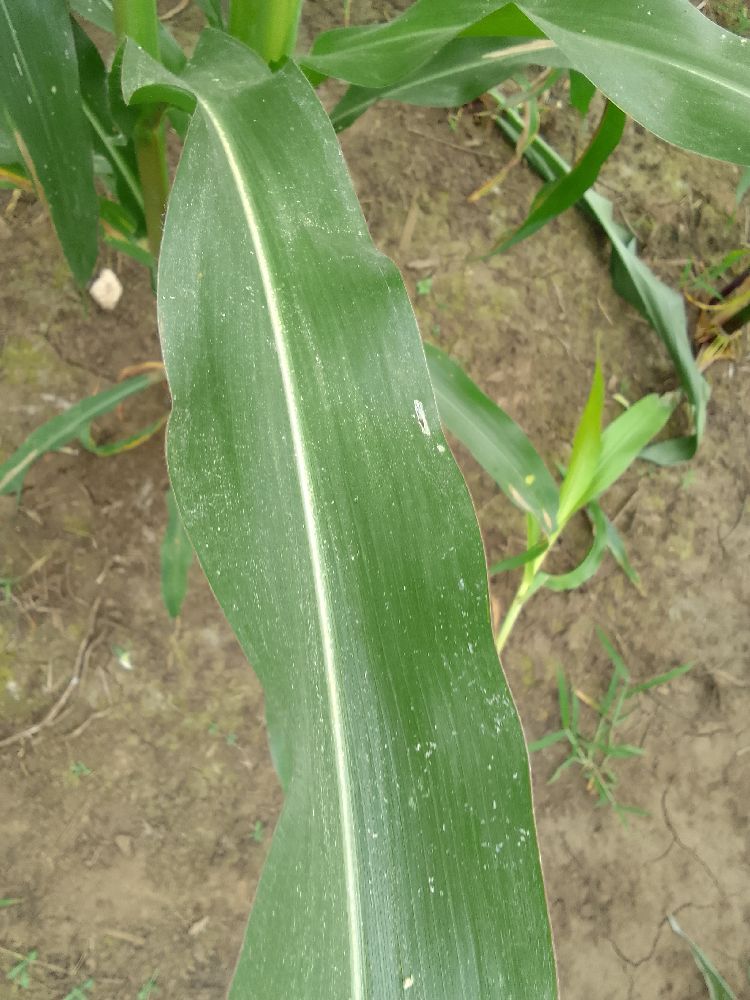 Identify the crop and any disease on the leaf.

maize, healthy
